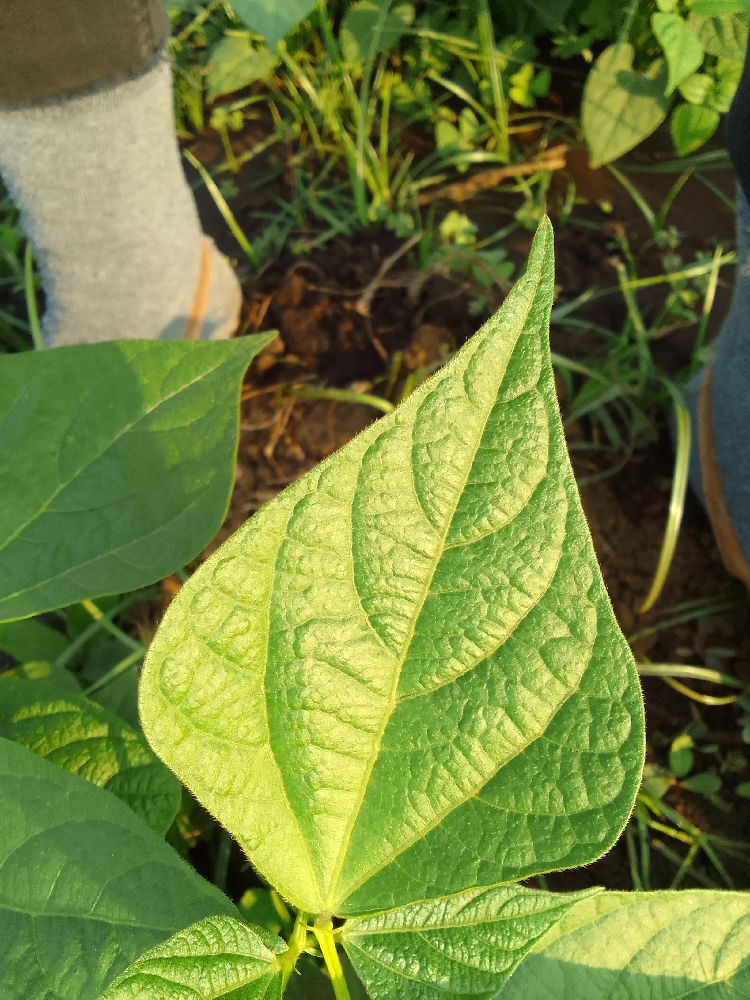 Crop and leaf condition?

common bean, healthy
